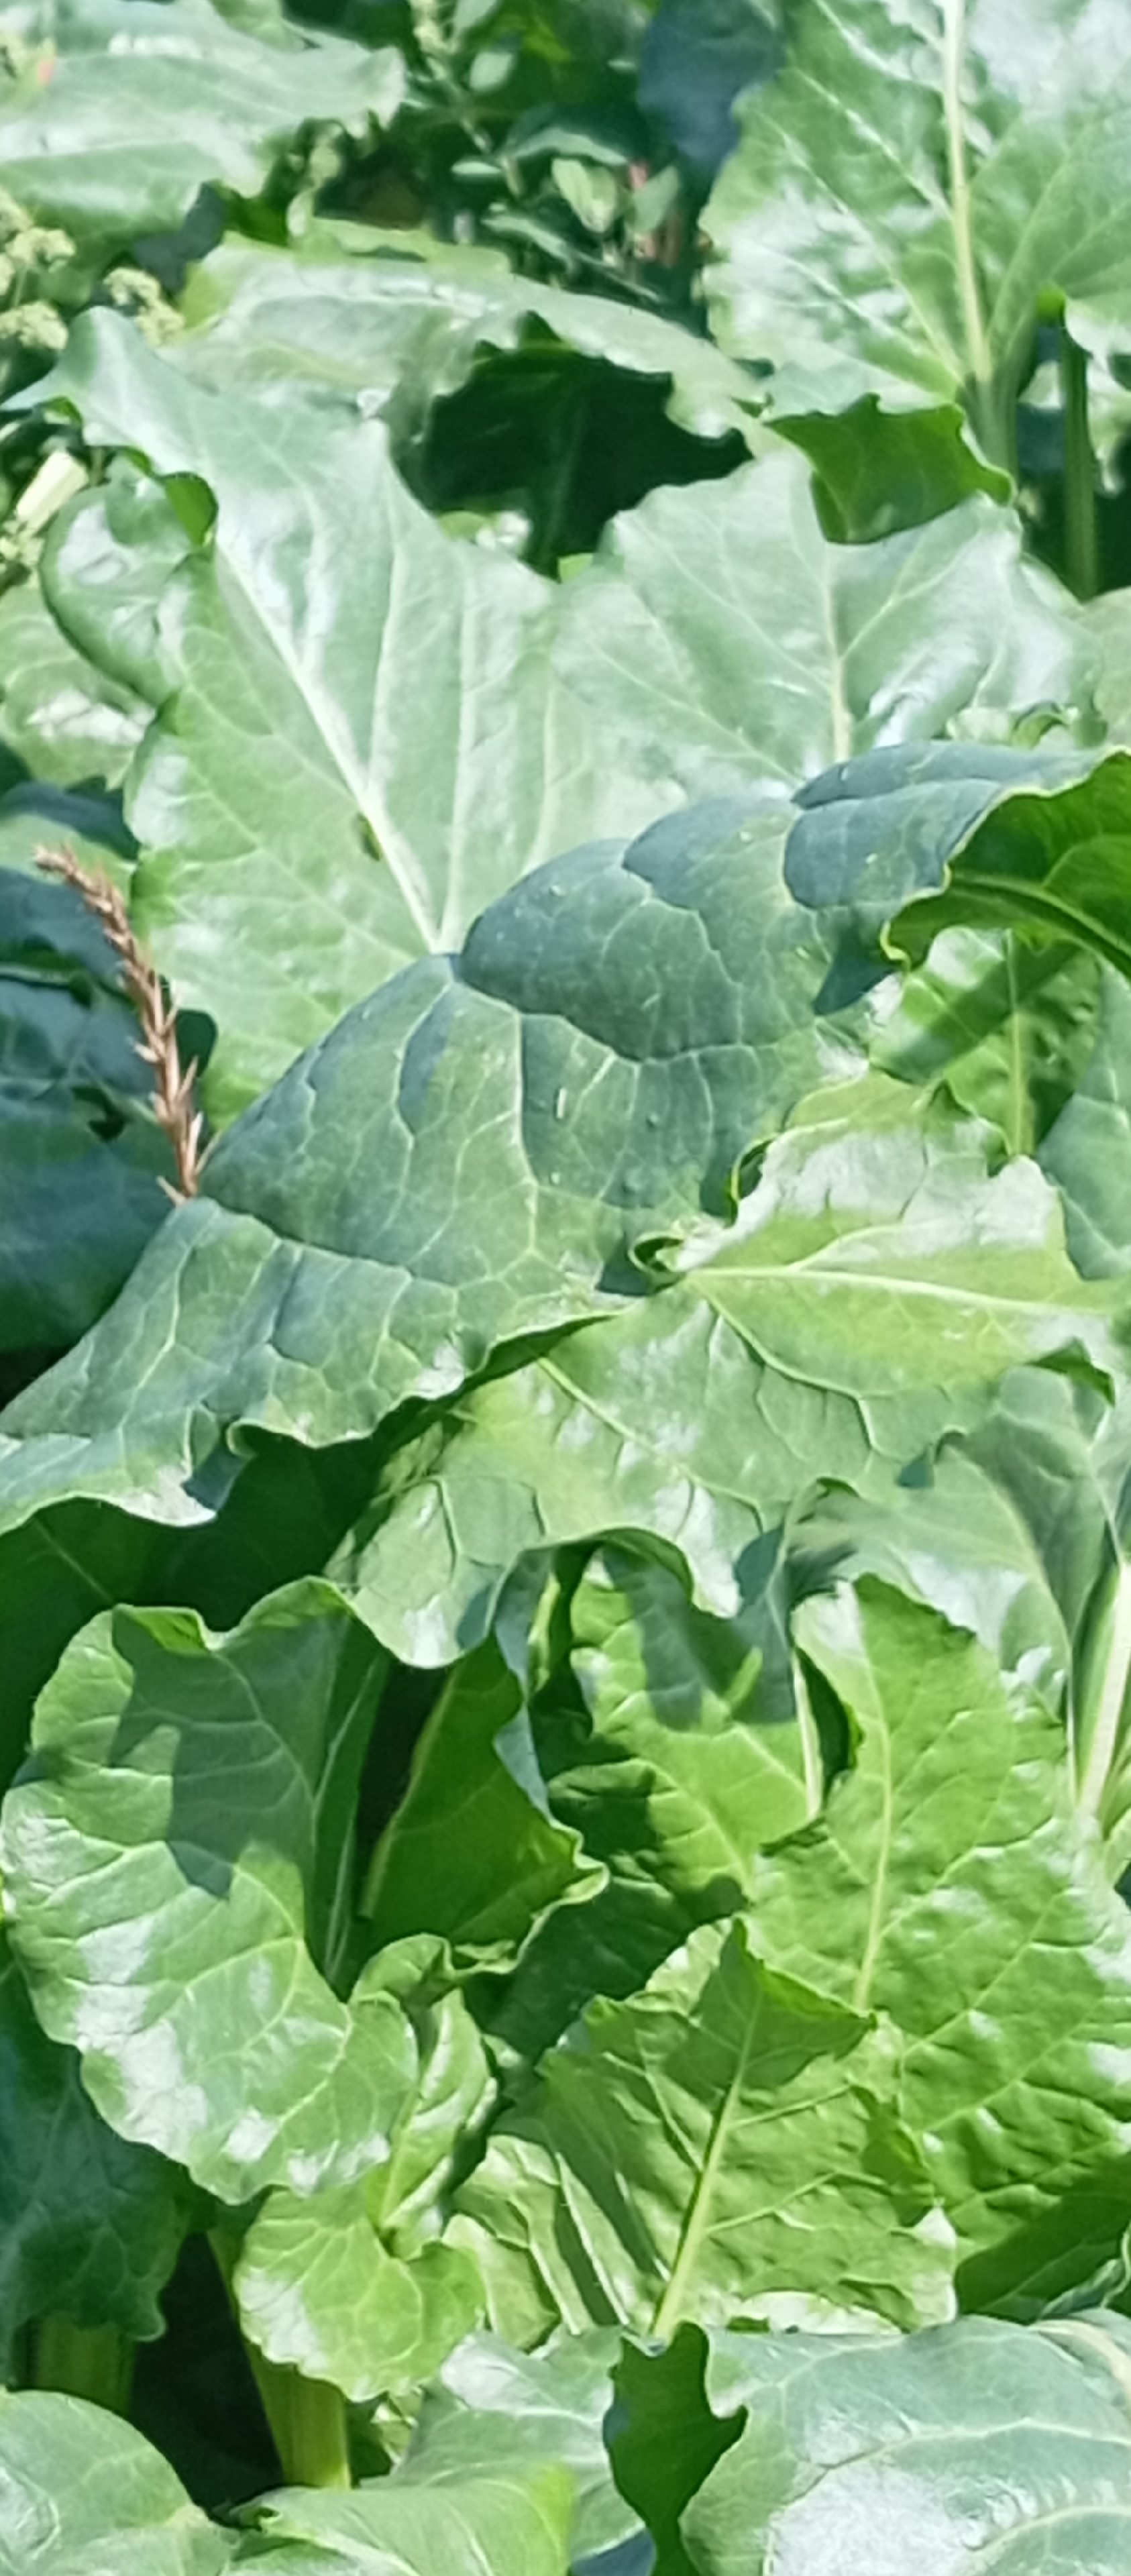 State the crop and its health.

beet, unaffected
